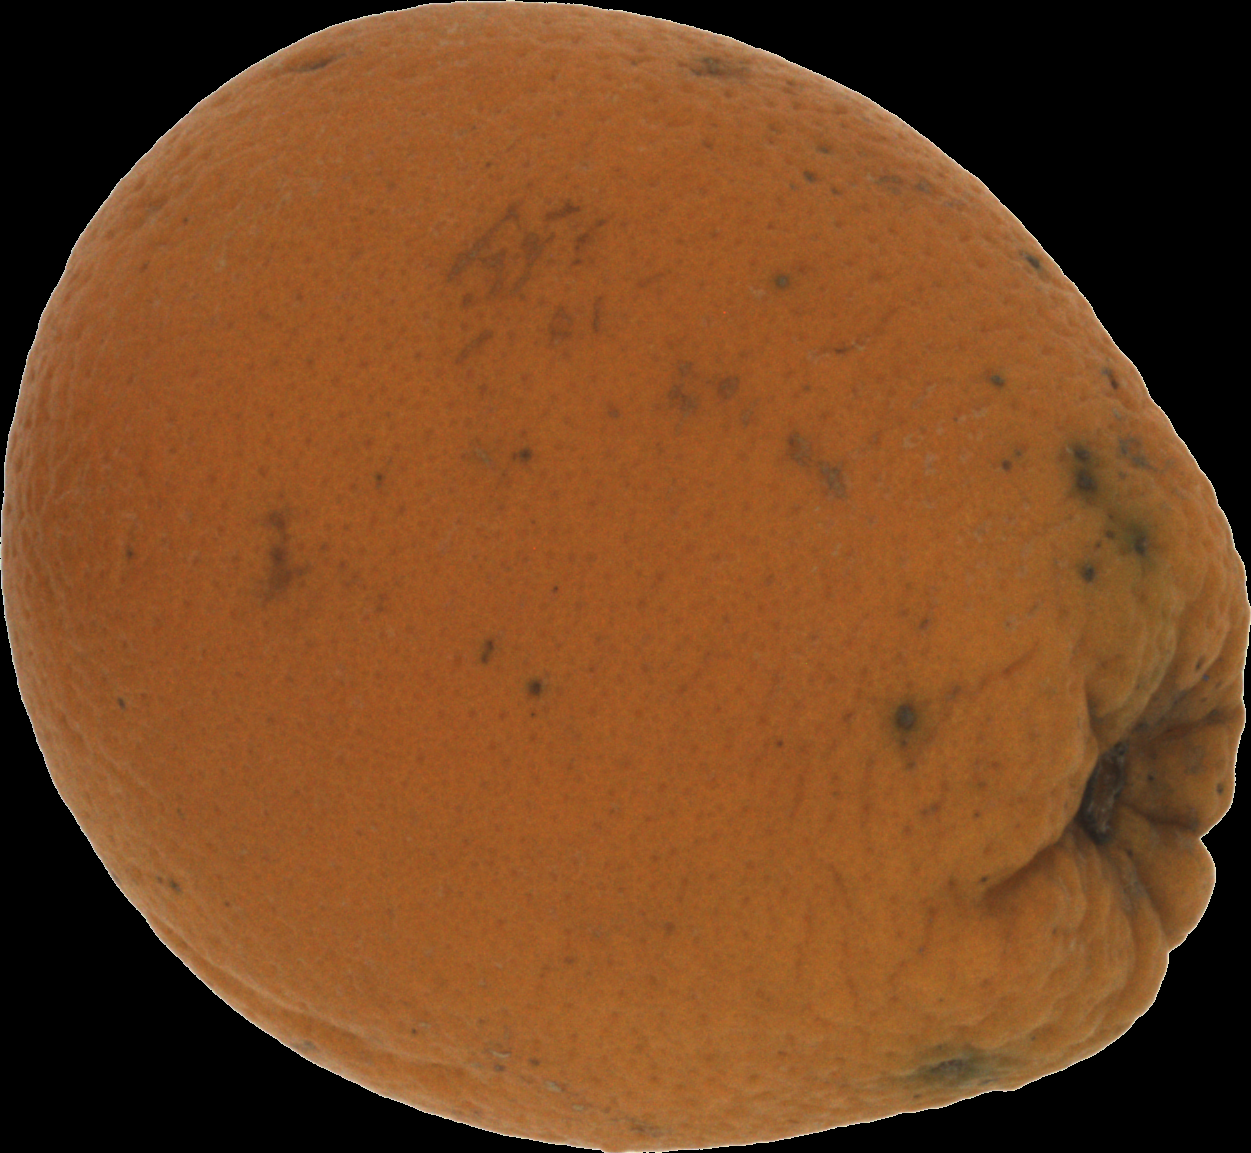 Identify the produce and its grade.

orange, bad
